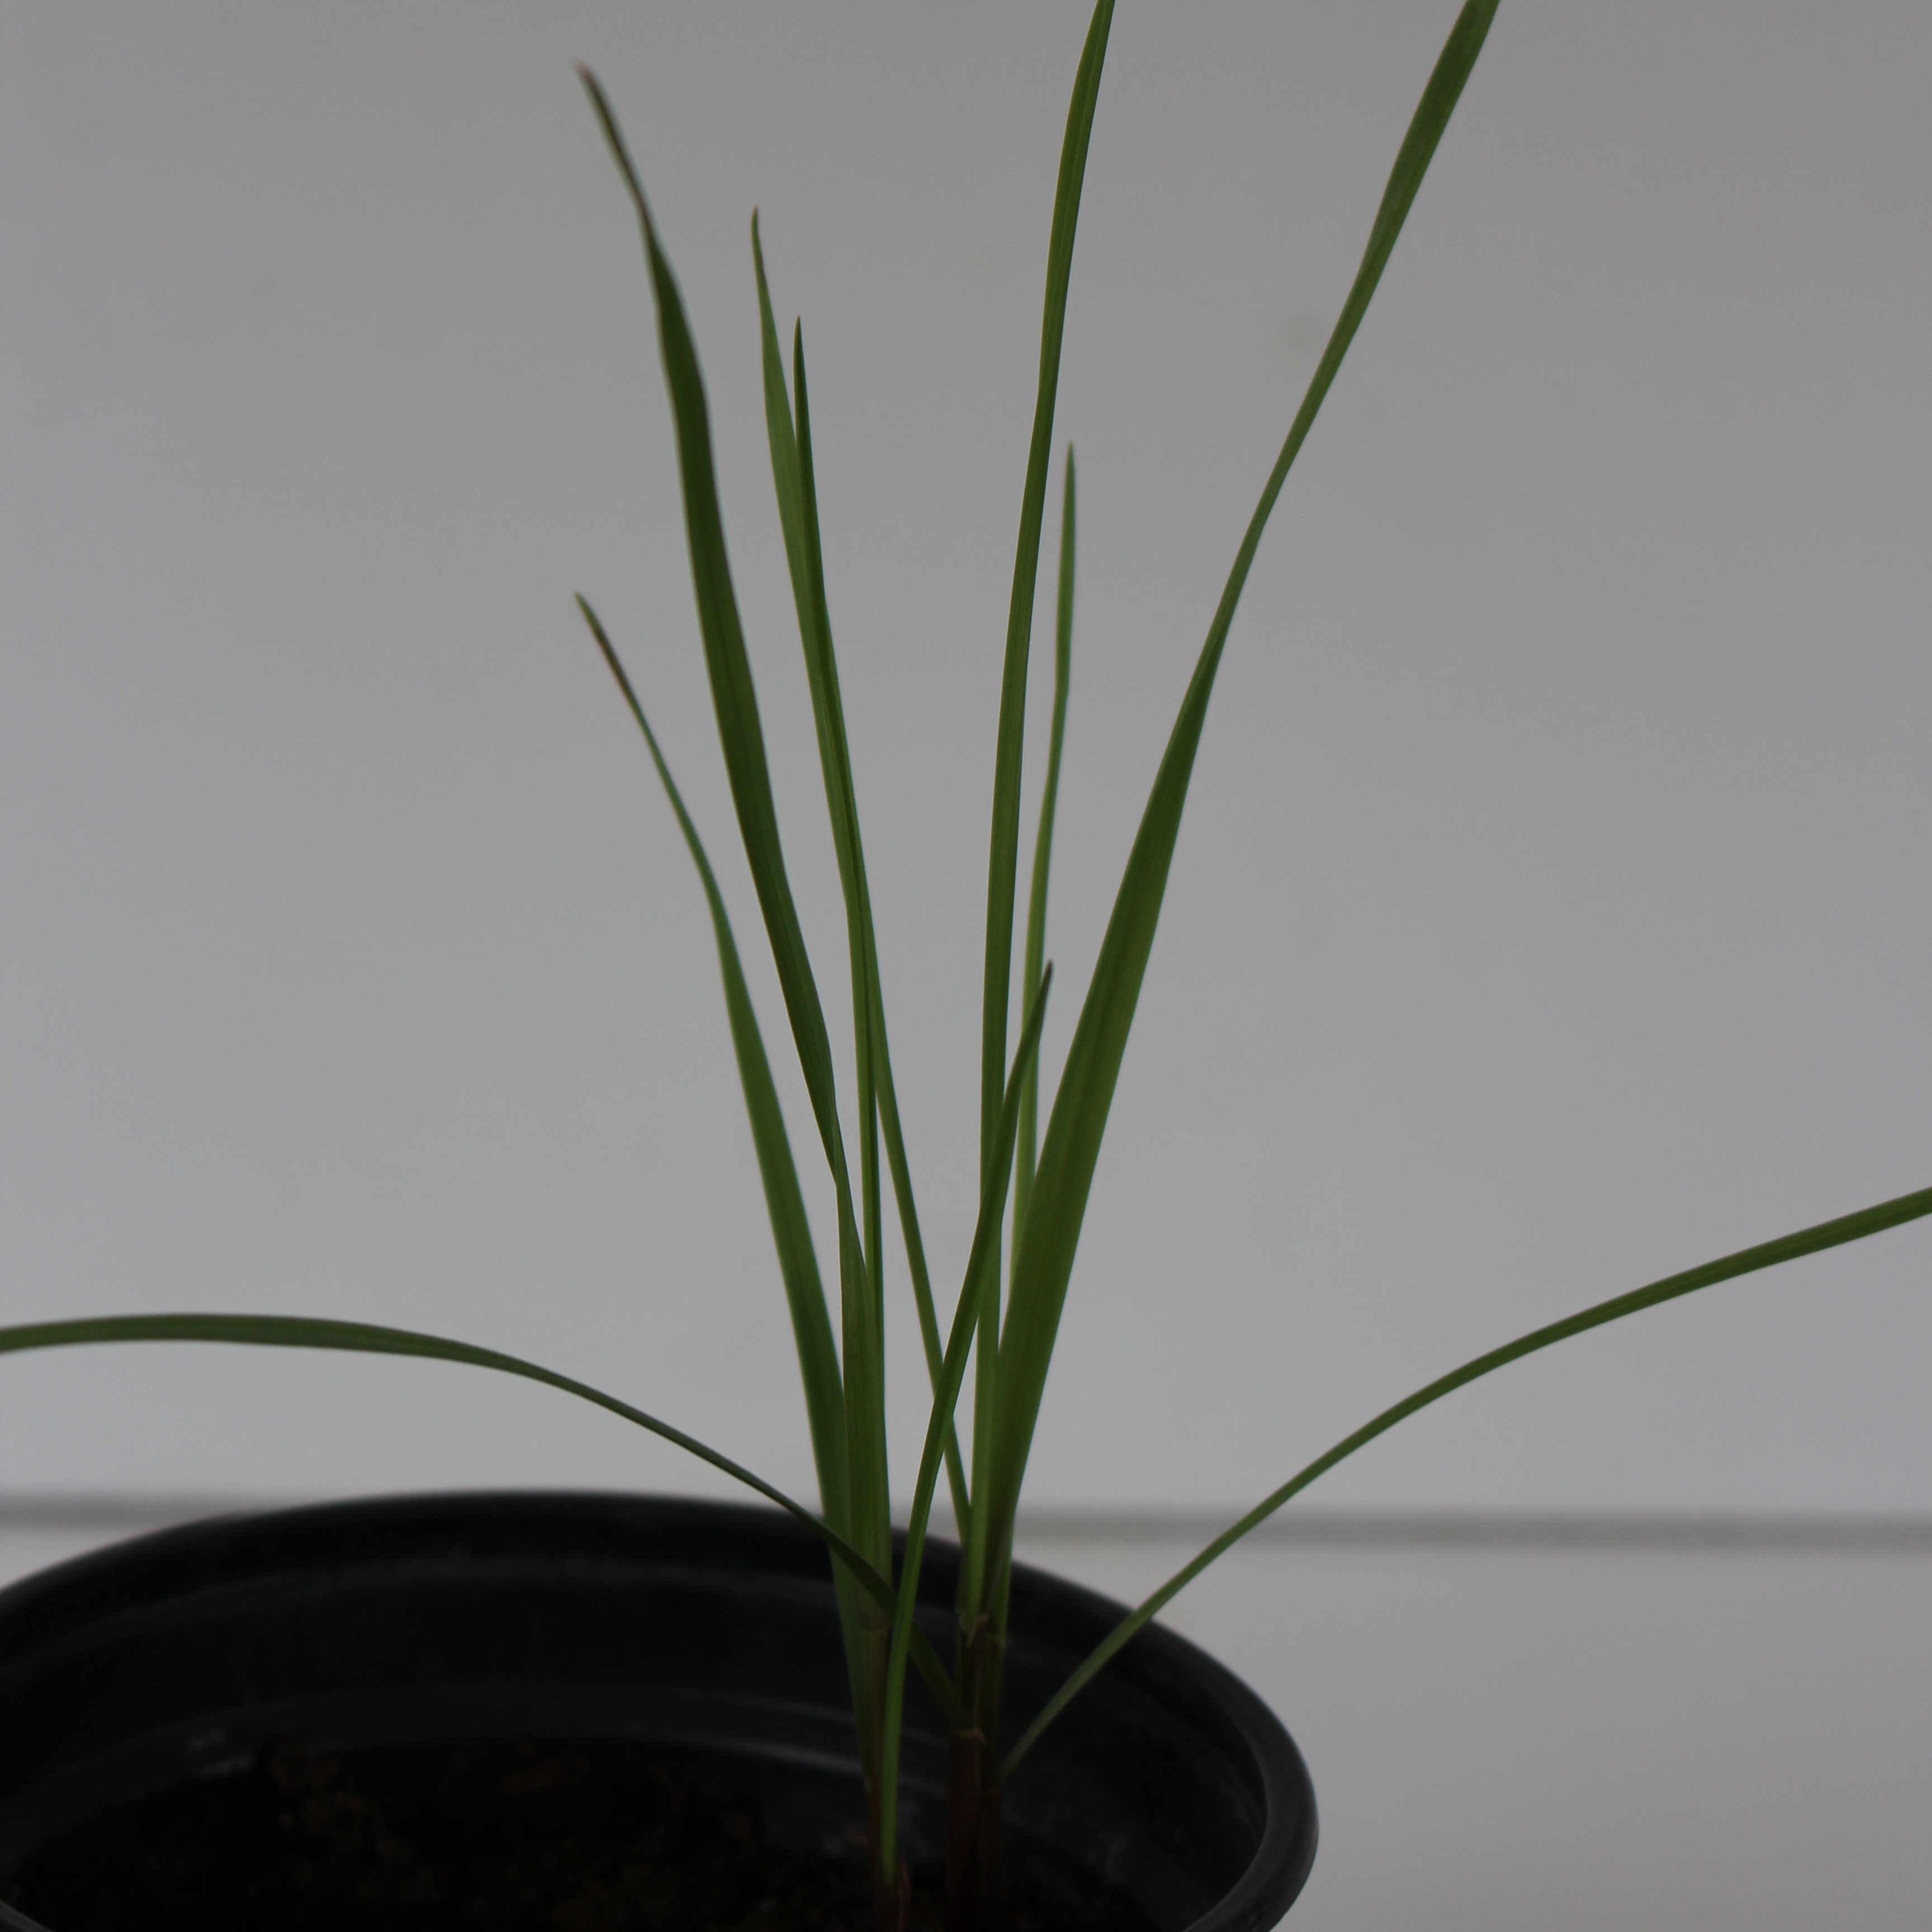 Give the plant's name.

Lolium multiflorum
